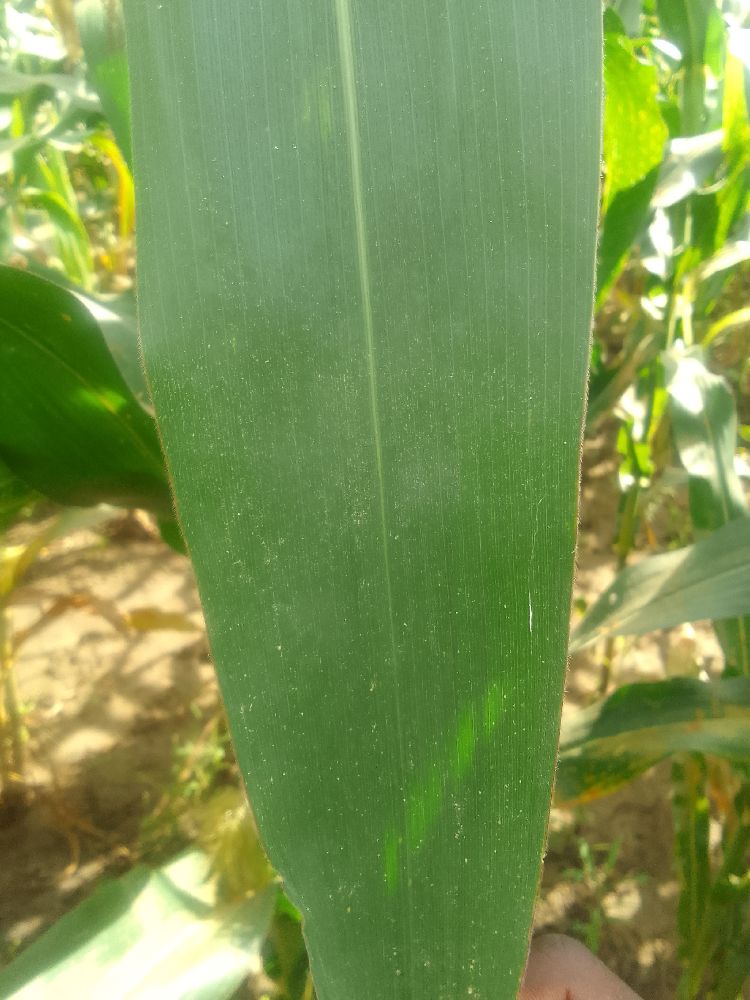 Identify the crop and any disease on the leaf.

maize, healthy
